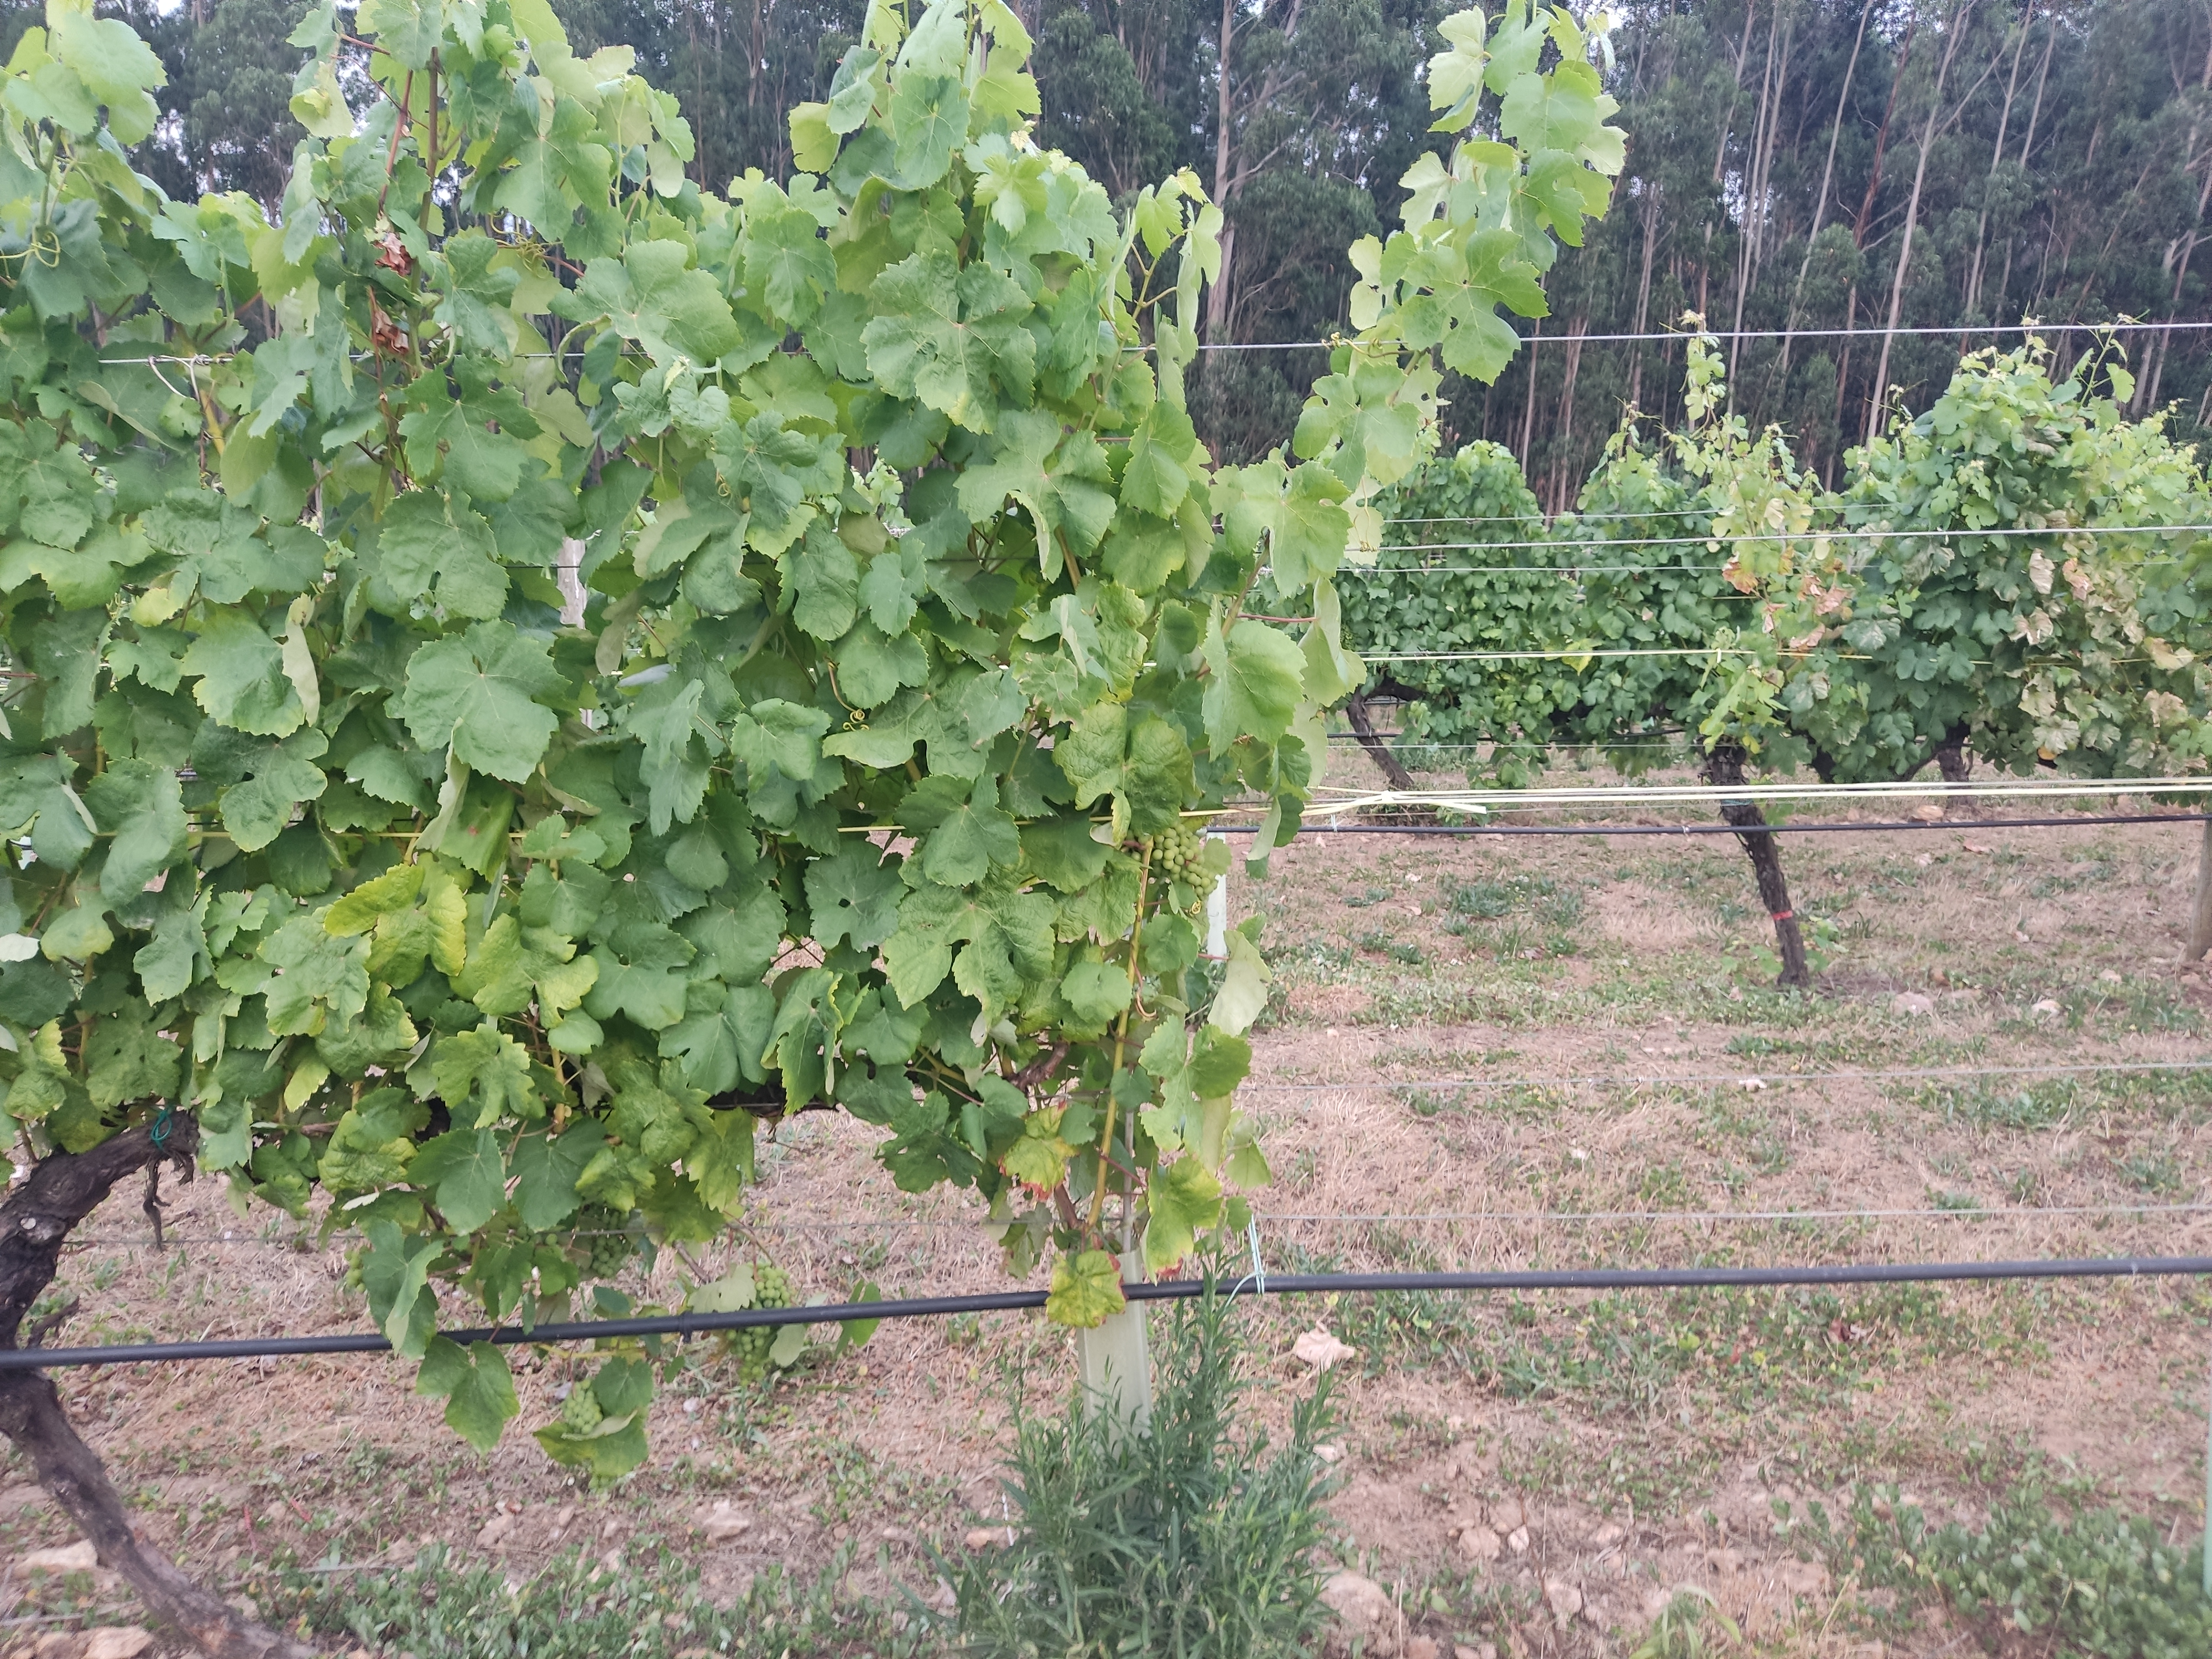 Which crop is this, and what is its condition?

grapevine, not affected by esca disease
